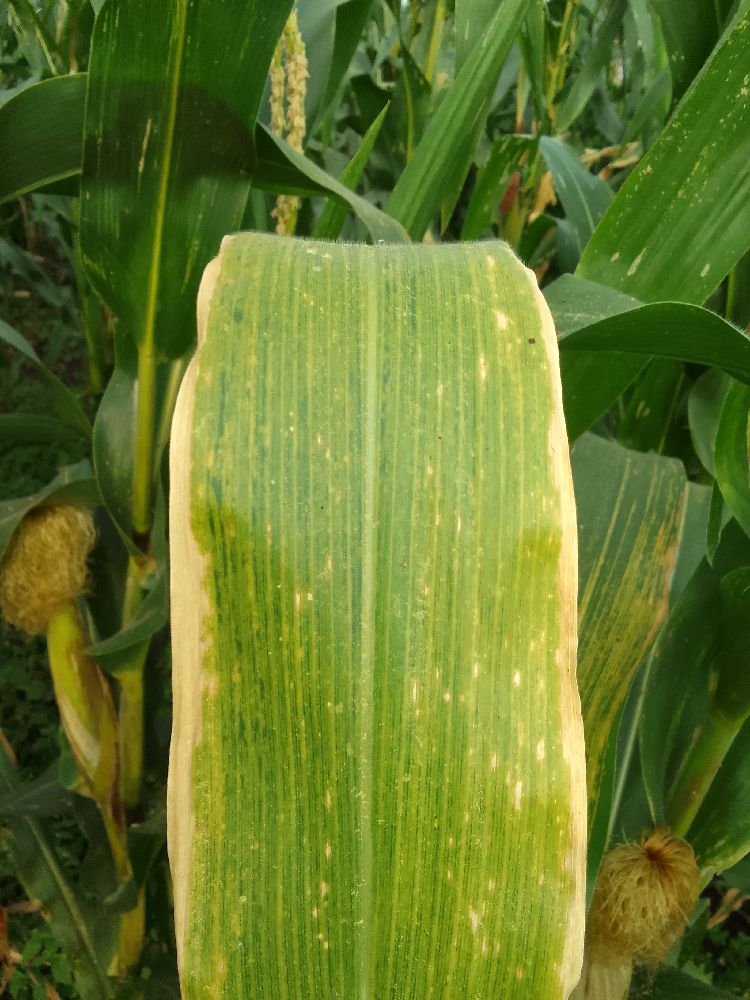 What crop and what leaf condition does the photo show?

maize, maize lethal necrosis
